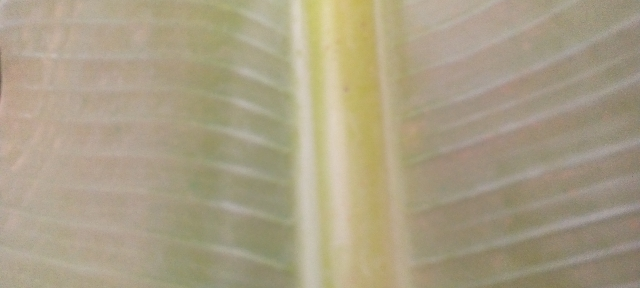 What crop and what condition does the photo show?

banana, healthy
